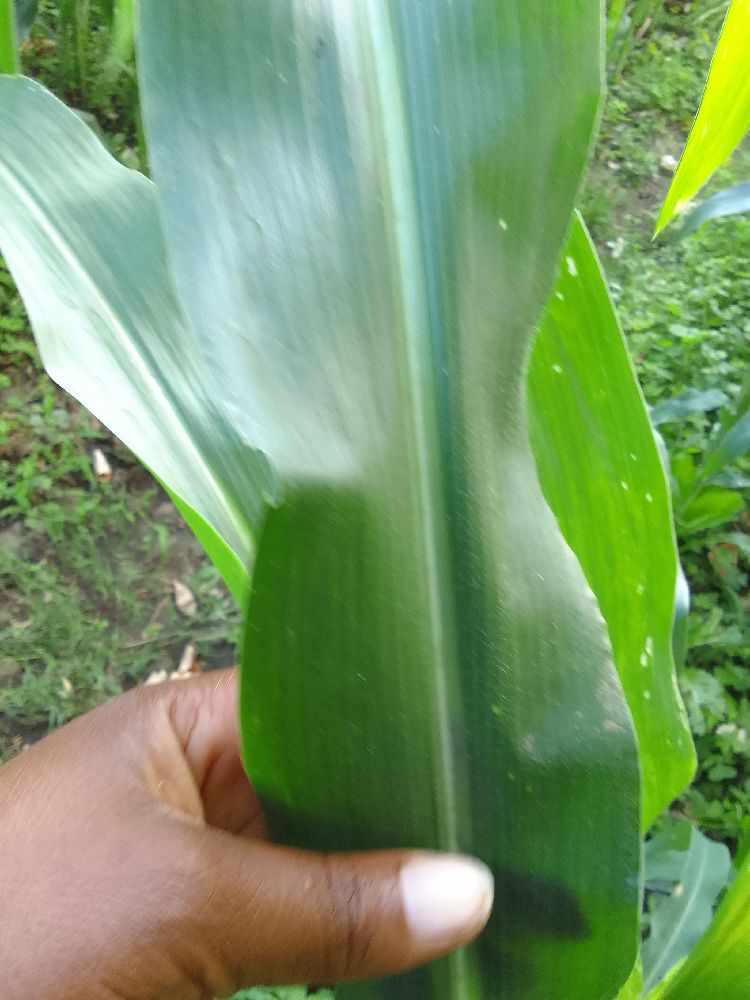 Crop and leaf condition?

maize, healthy
